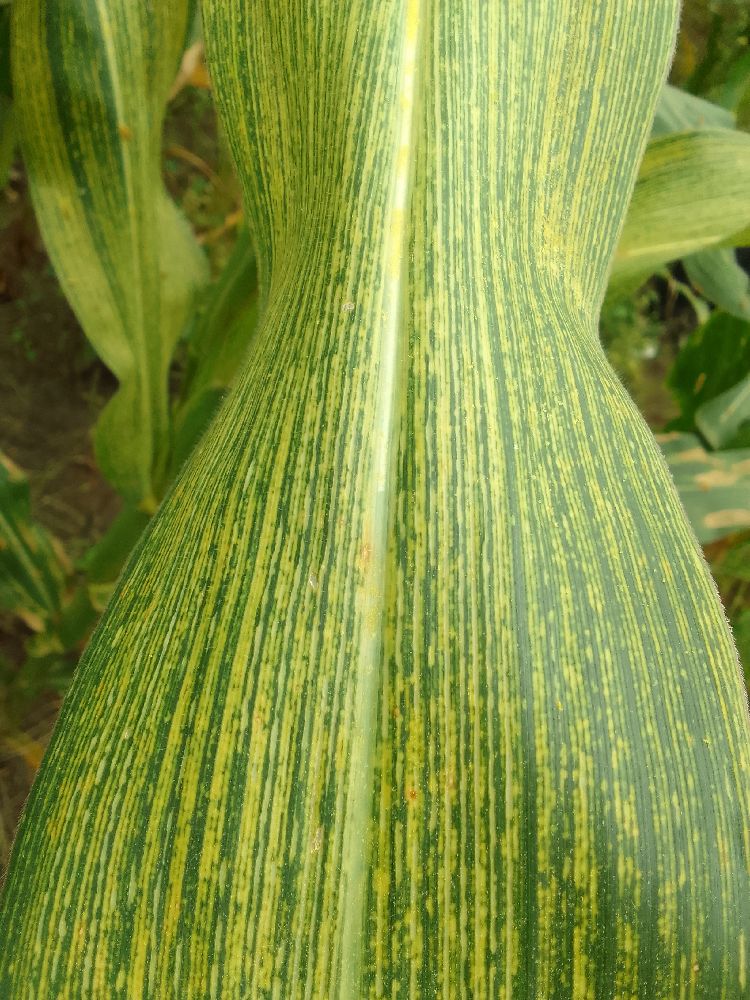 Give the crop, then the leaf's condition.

maize, maize streak virus
